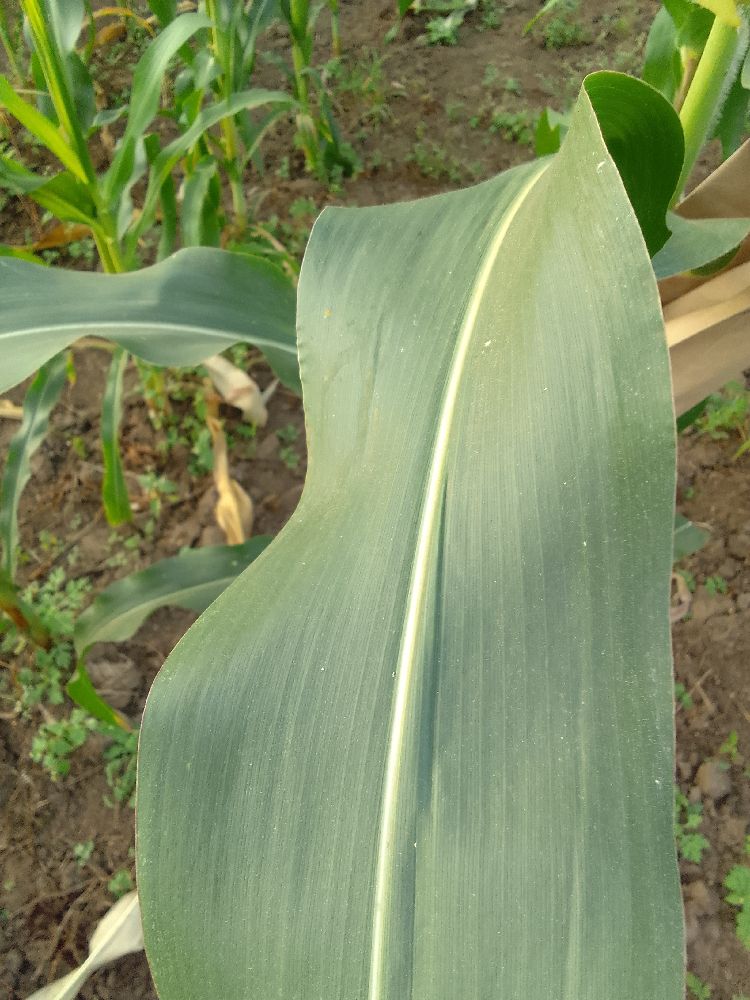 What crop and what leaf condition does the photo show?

maize, healthy
